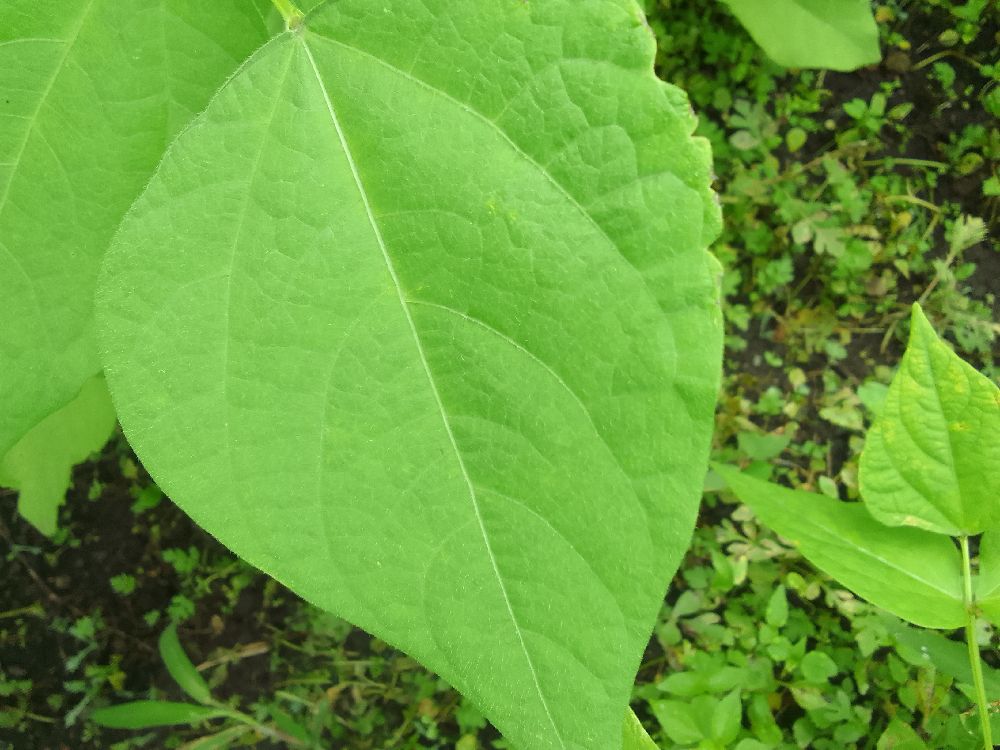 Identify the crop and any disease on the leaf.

common bean, healthy
